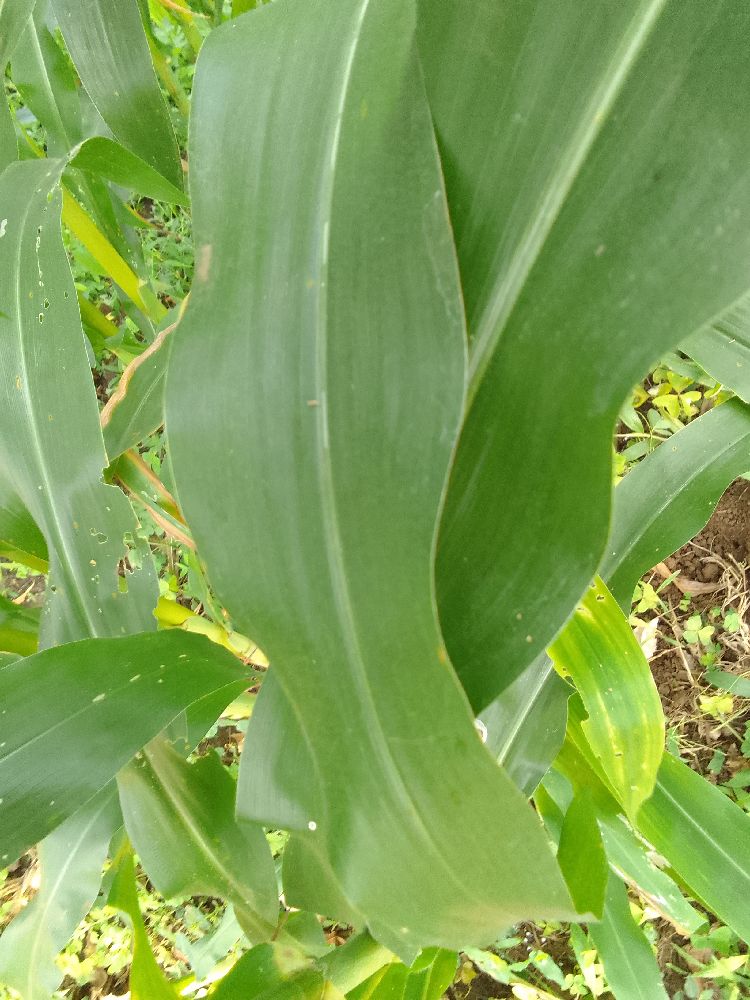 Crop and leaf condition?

maize, healthy
